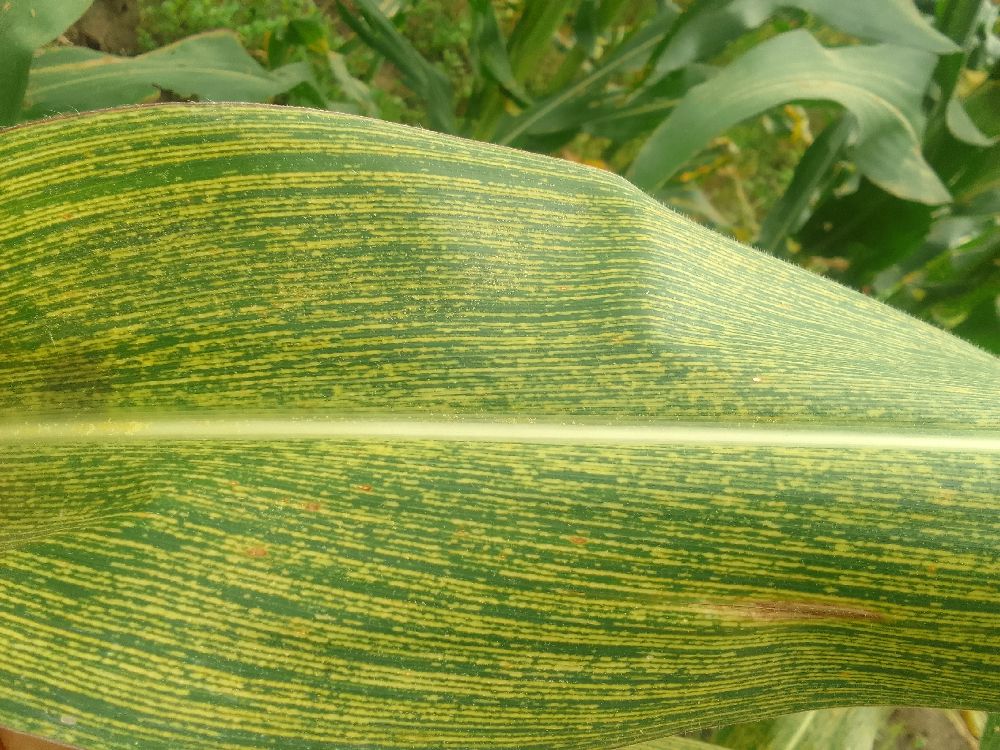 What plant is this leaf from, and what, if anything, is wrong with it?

maize, maize streak virus
